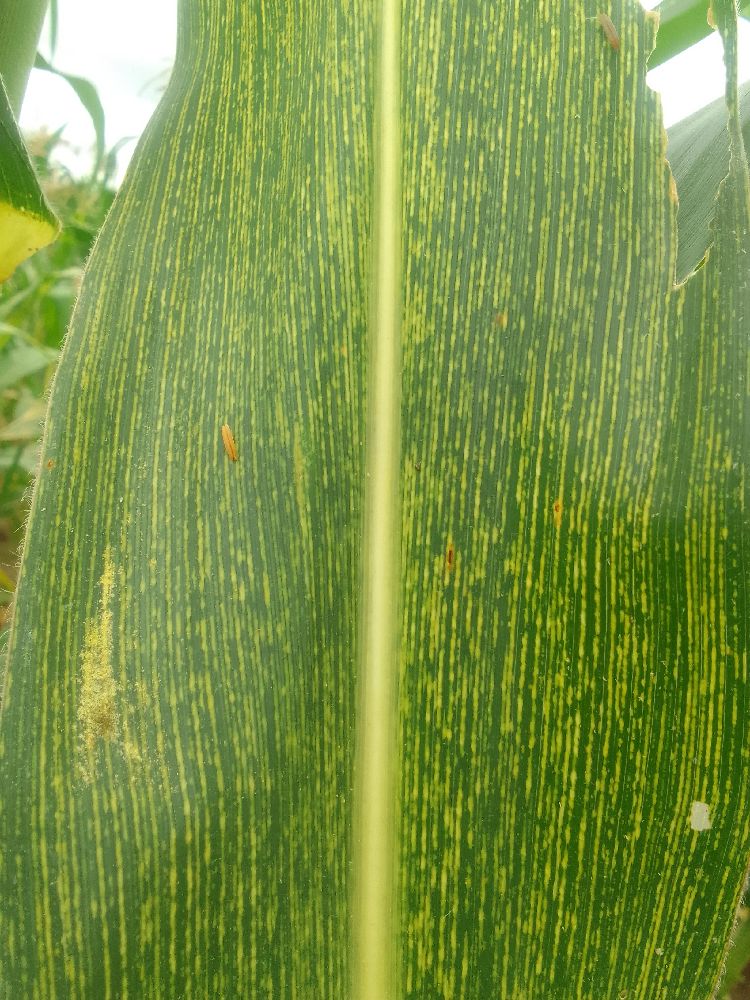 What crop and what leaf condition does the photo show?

maize, maize streak virus
